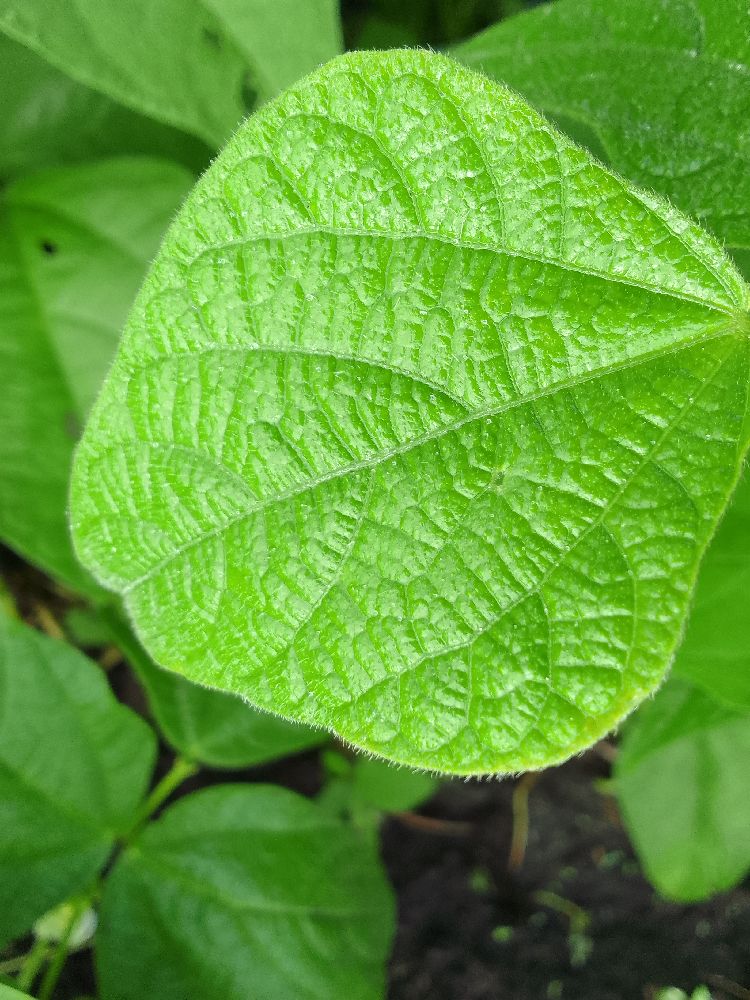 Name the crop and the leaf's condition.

common bean, healthy
